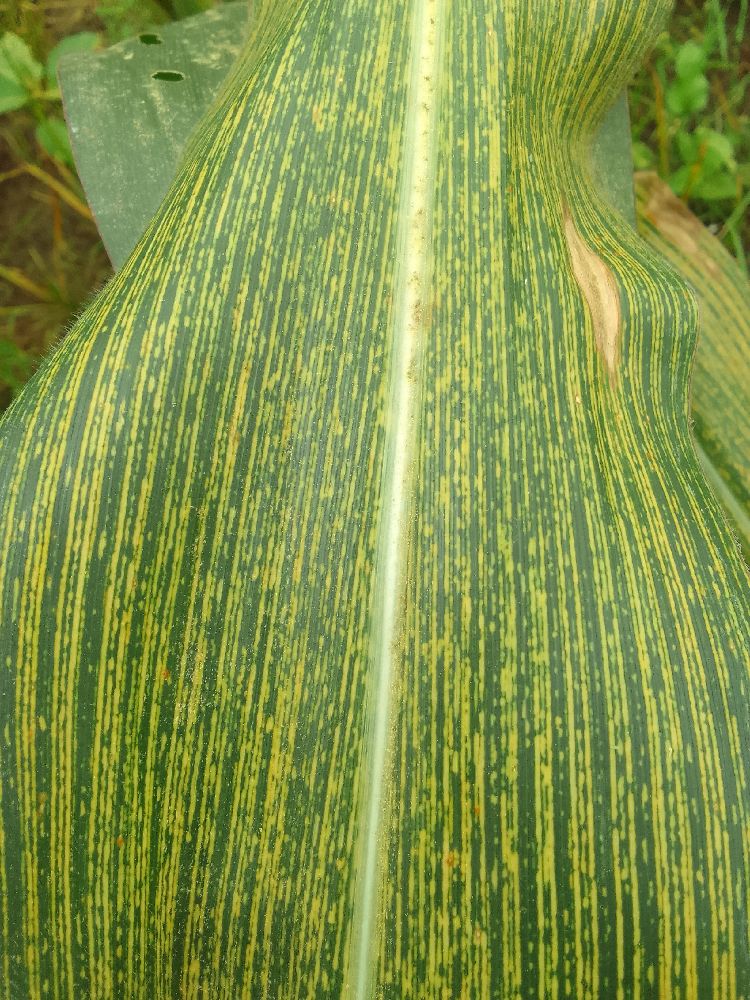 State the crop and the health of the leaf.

maize, maize streak virus
